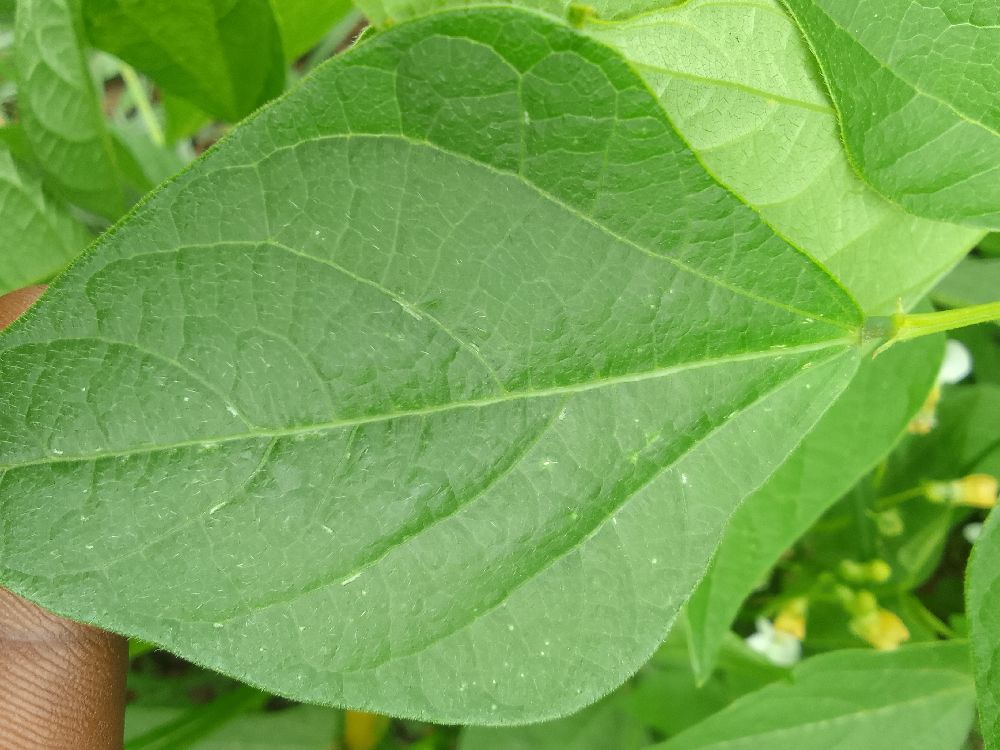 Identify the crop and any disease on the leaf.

common bean, healthy
